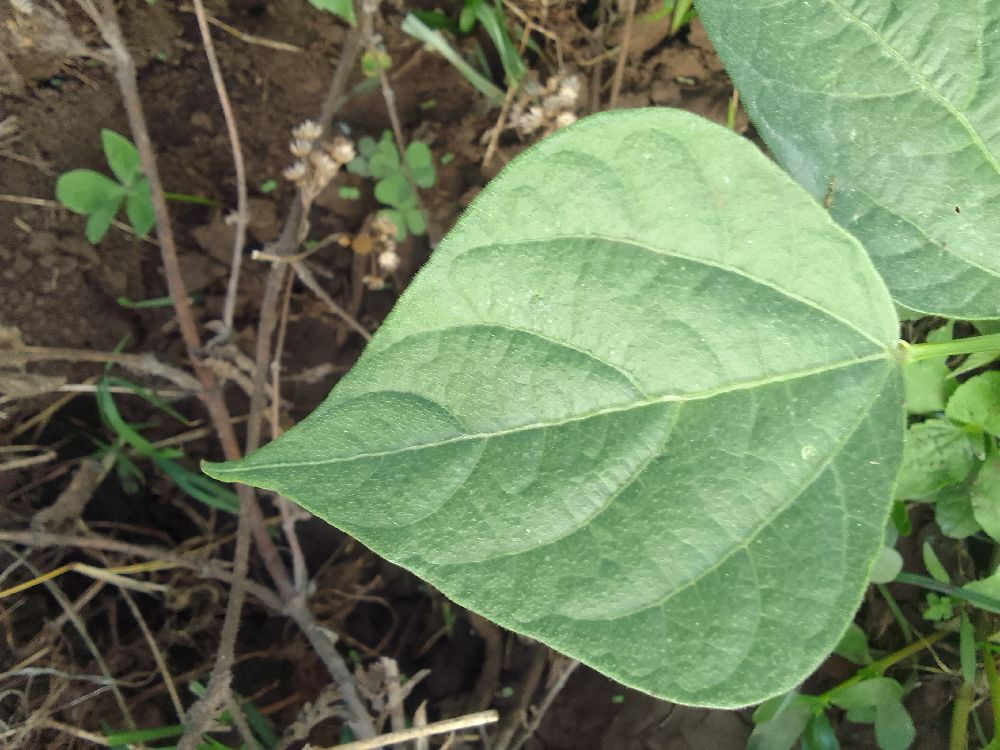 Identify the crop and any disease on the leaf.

common bean, healthy
